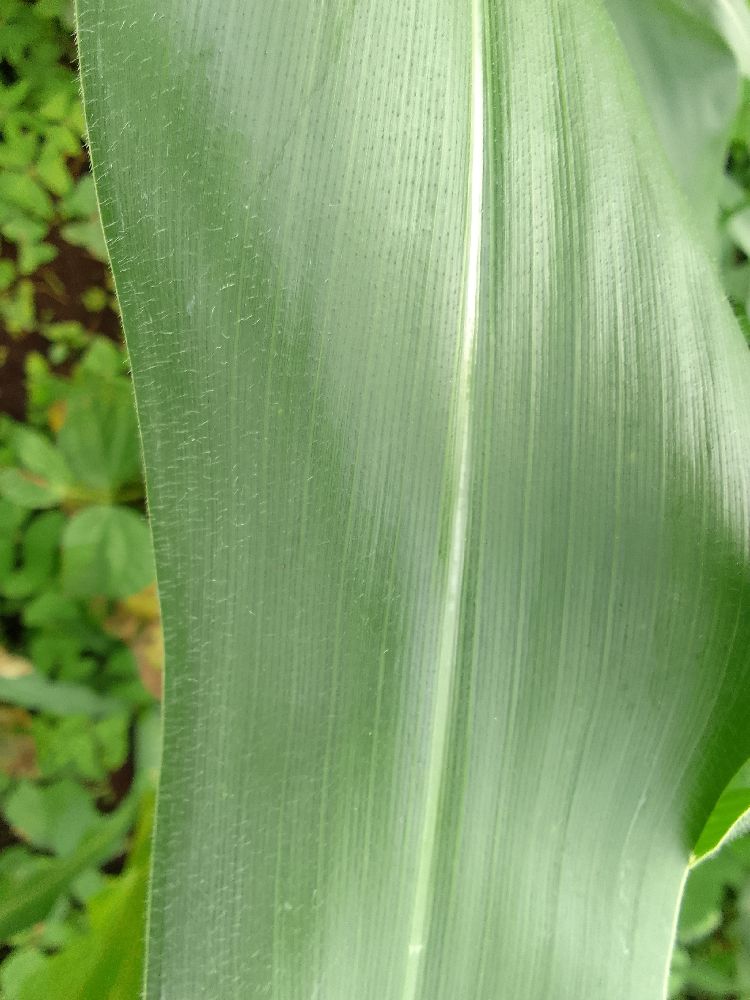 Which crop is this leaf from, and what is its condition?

maize, healthy
